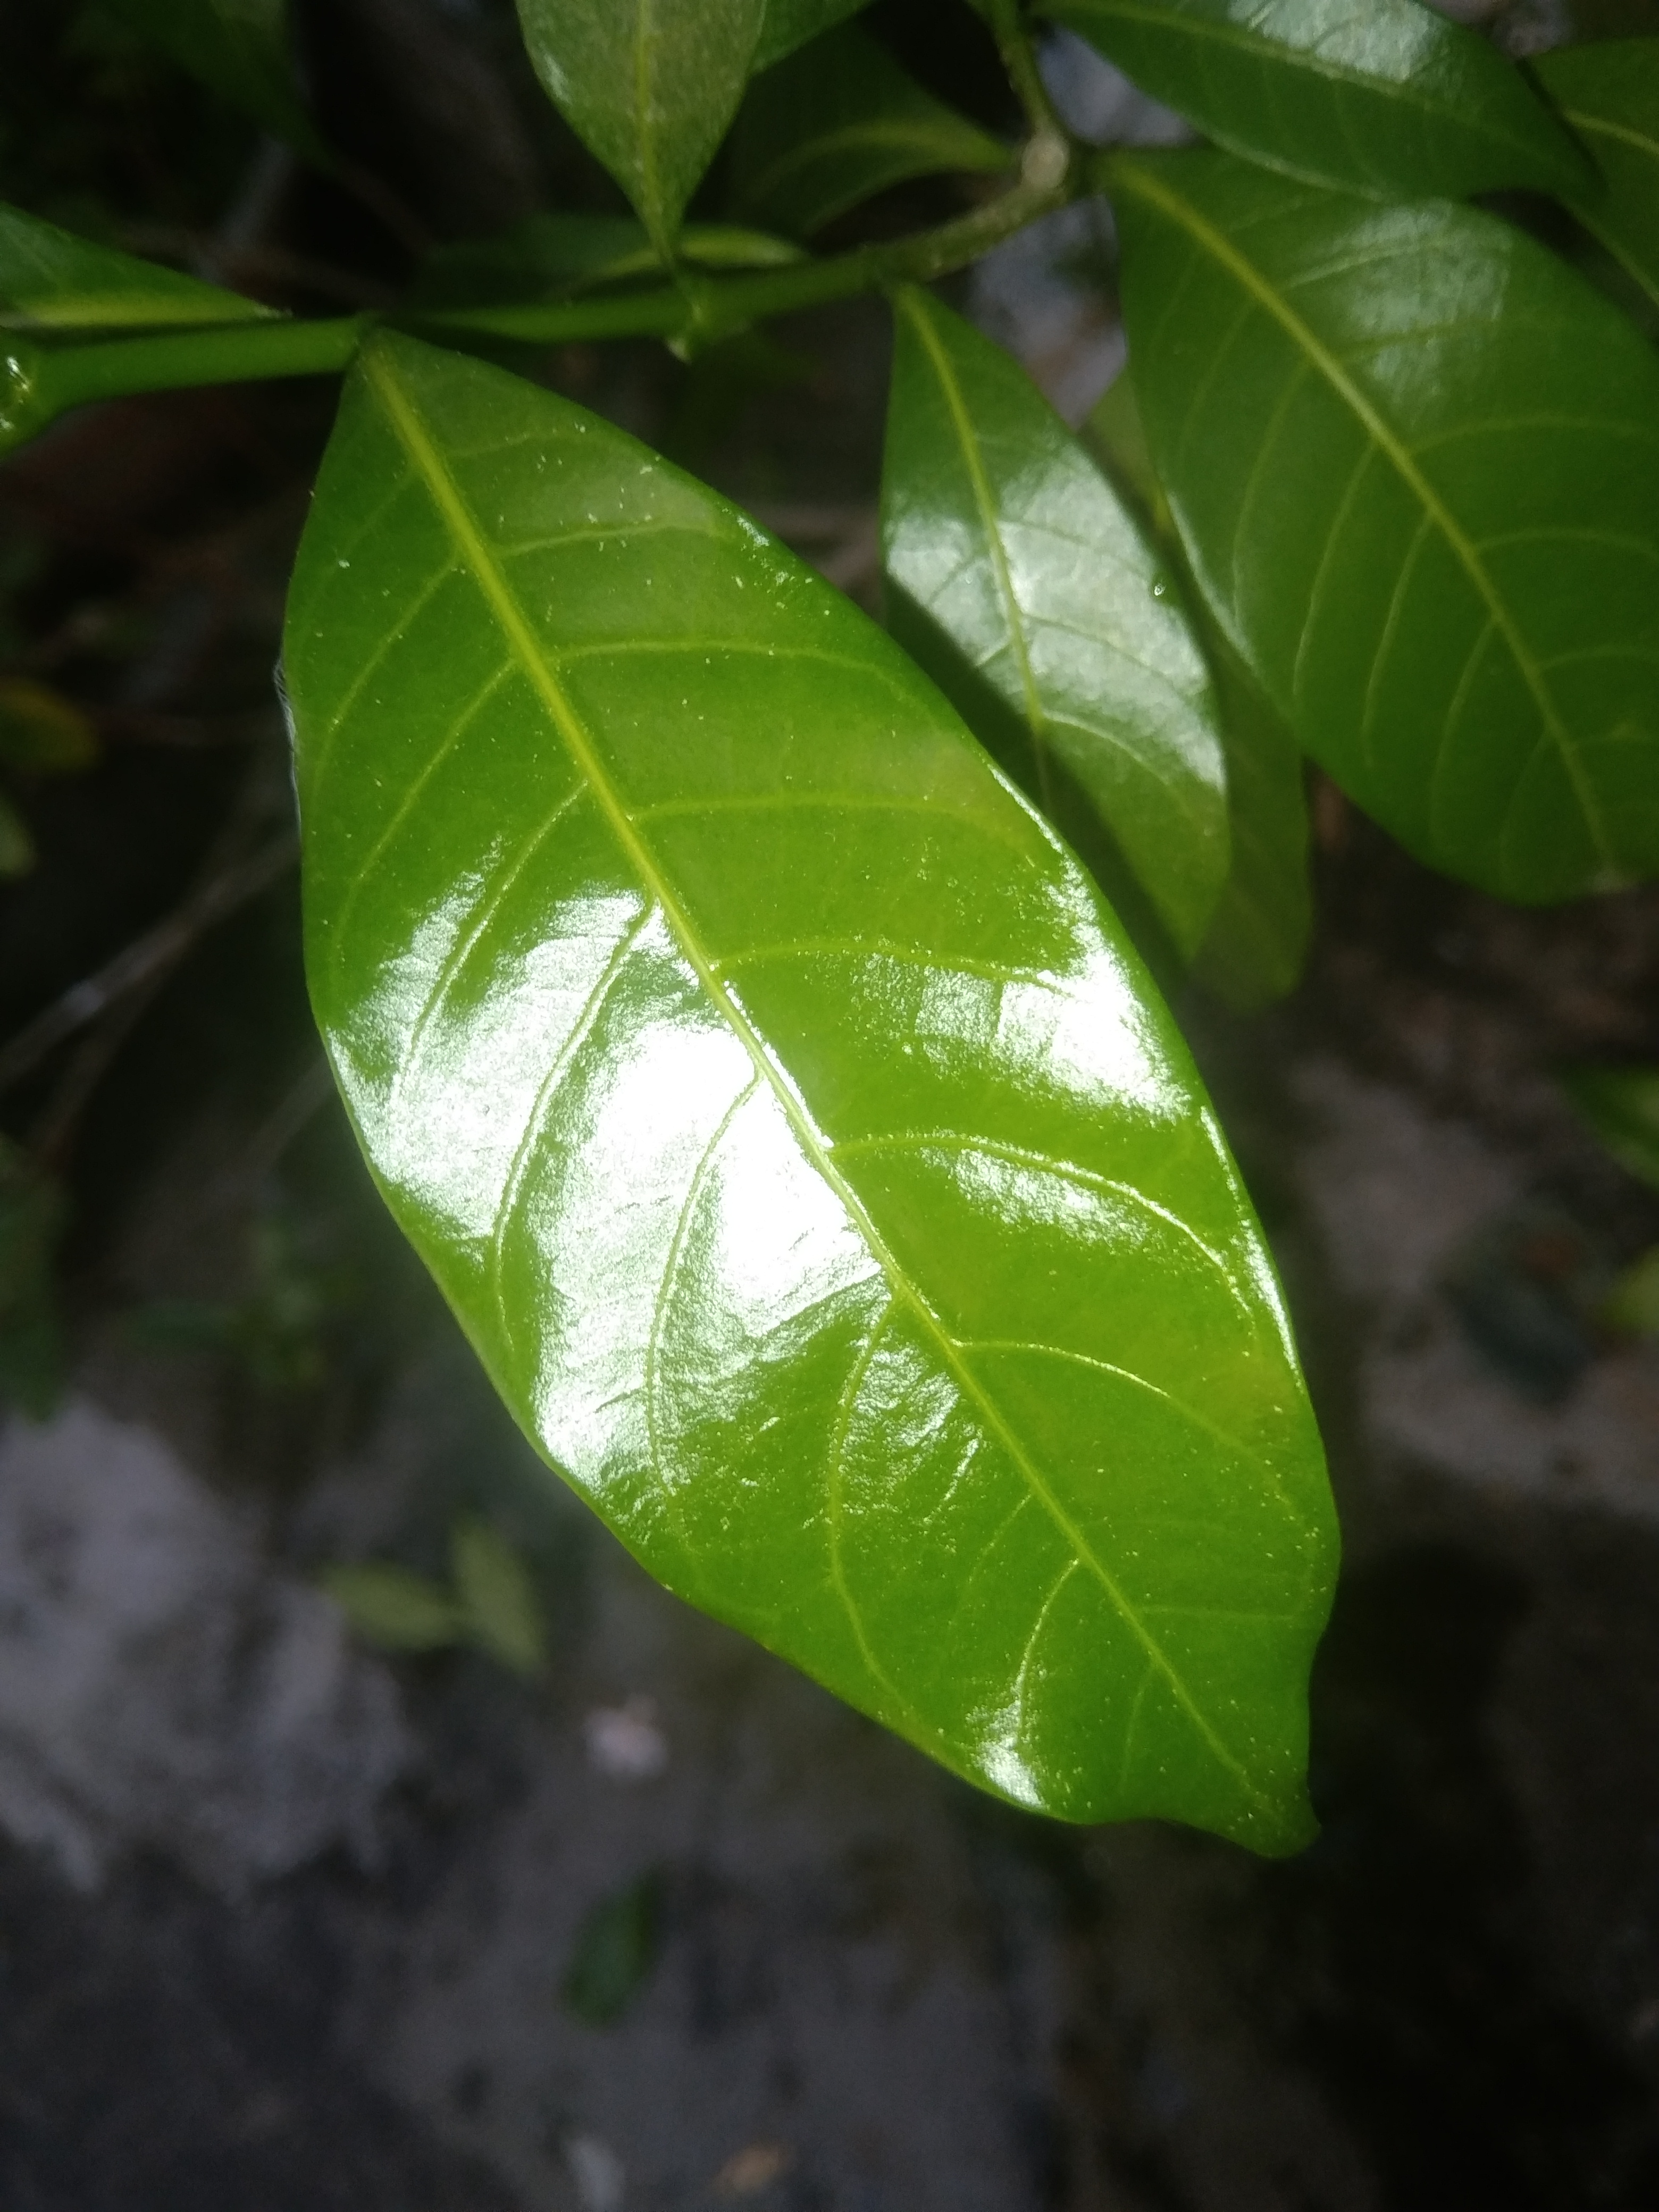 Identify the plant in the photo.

togor
